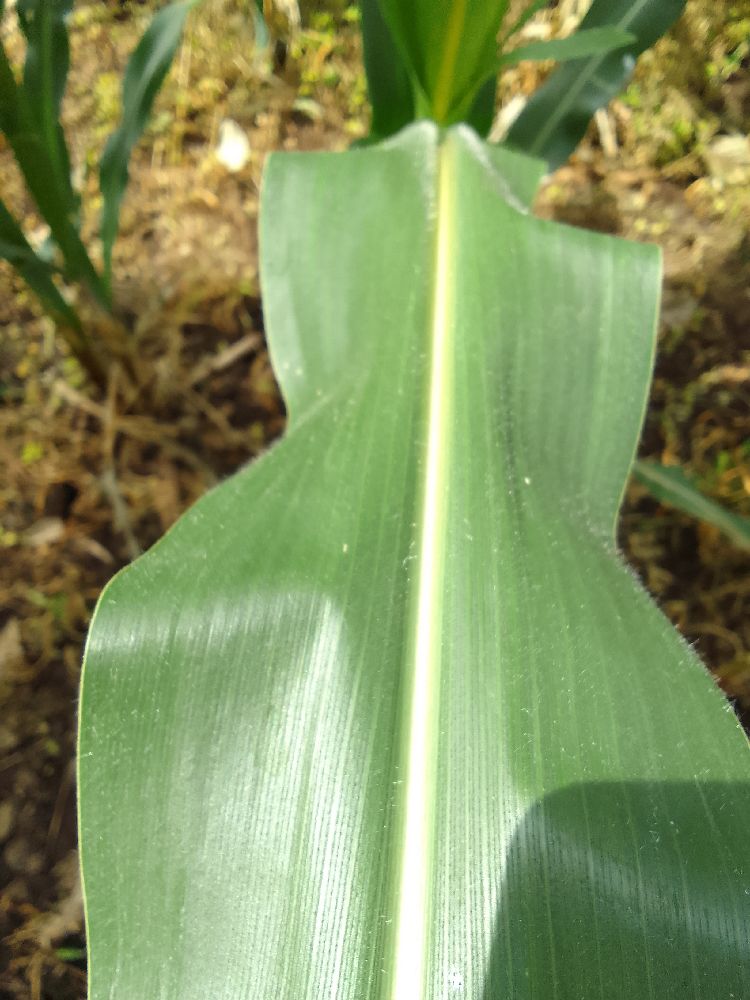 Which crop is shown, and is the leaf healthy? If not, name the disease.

maize, healthy
